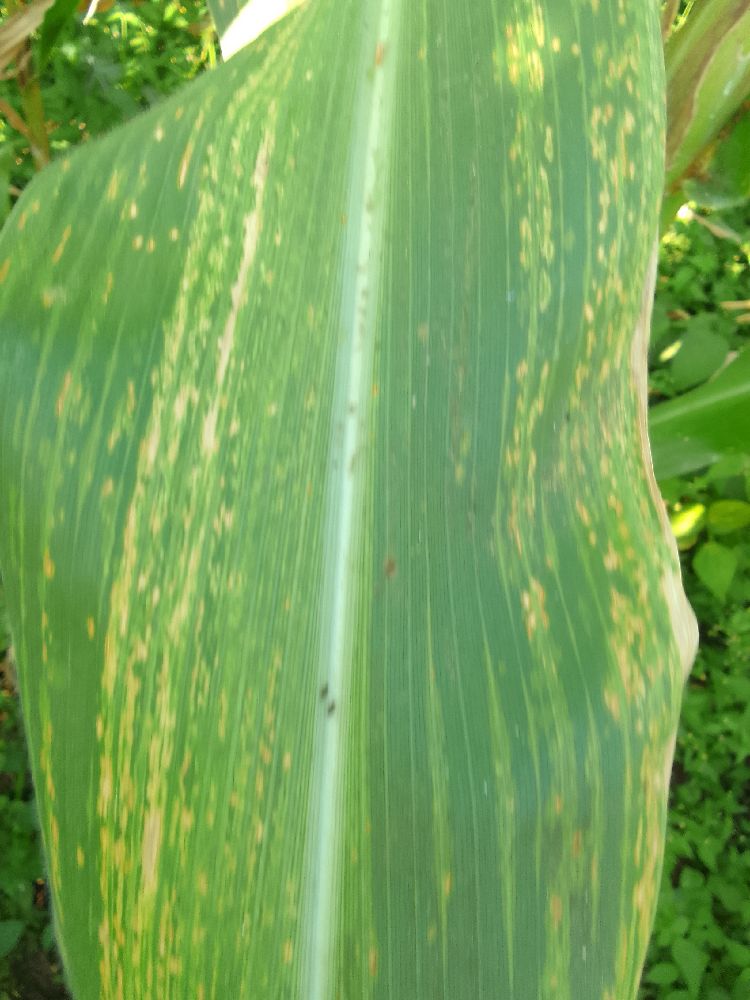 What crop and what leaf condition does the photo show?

maize, maize lethal necrosis
